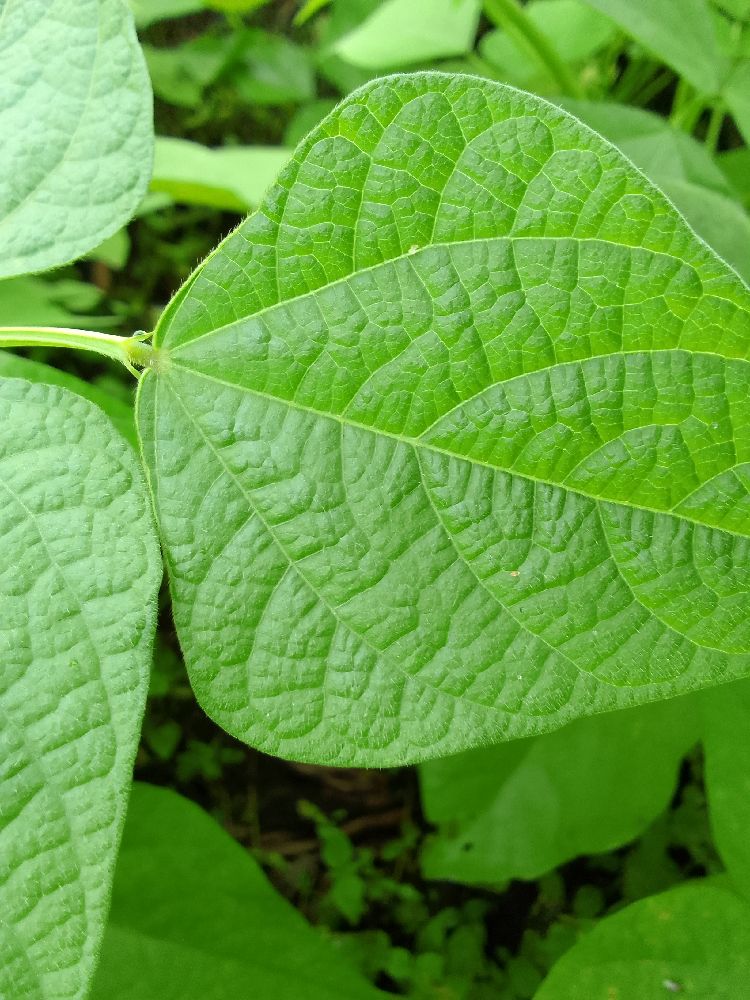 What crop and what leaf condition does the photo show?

maize, healthy
